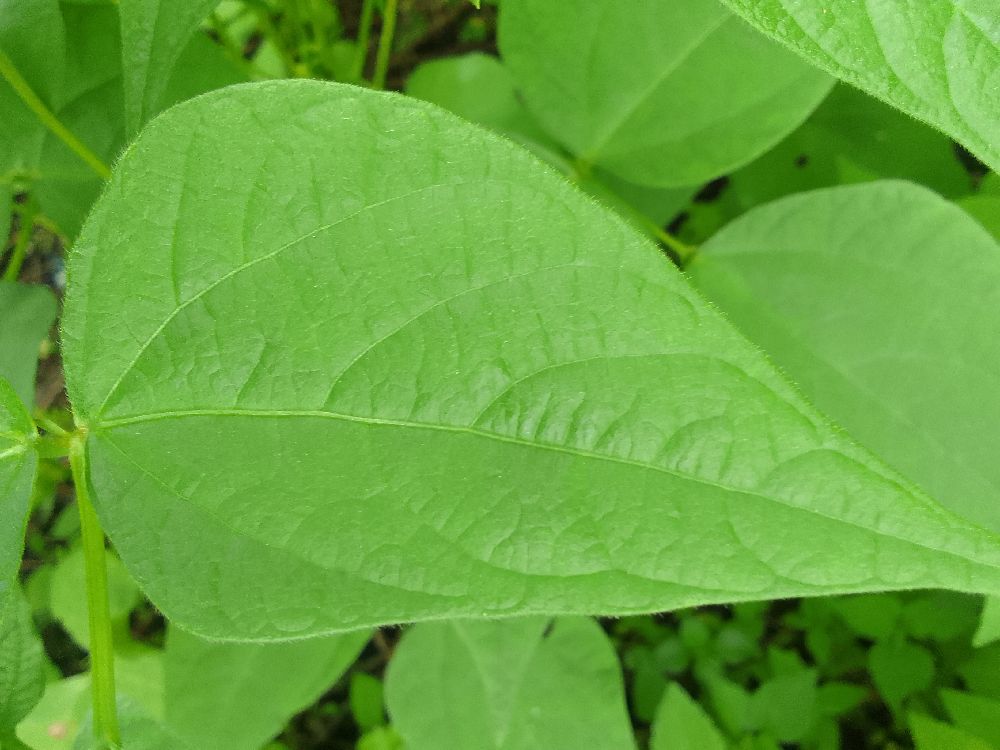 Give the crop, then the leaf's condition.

common bean, healthy
